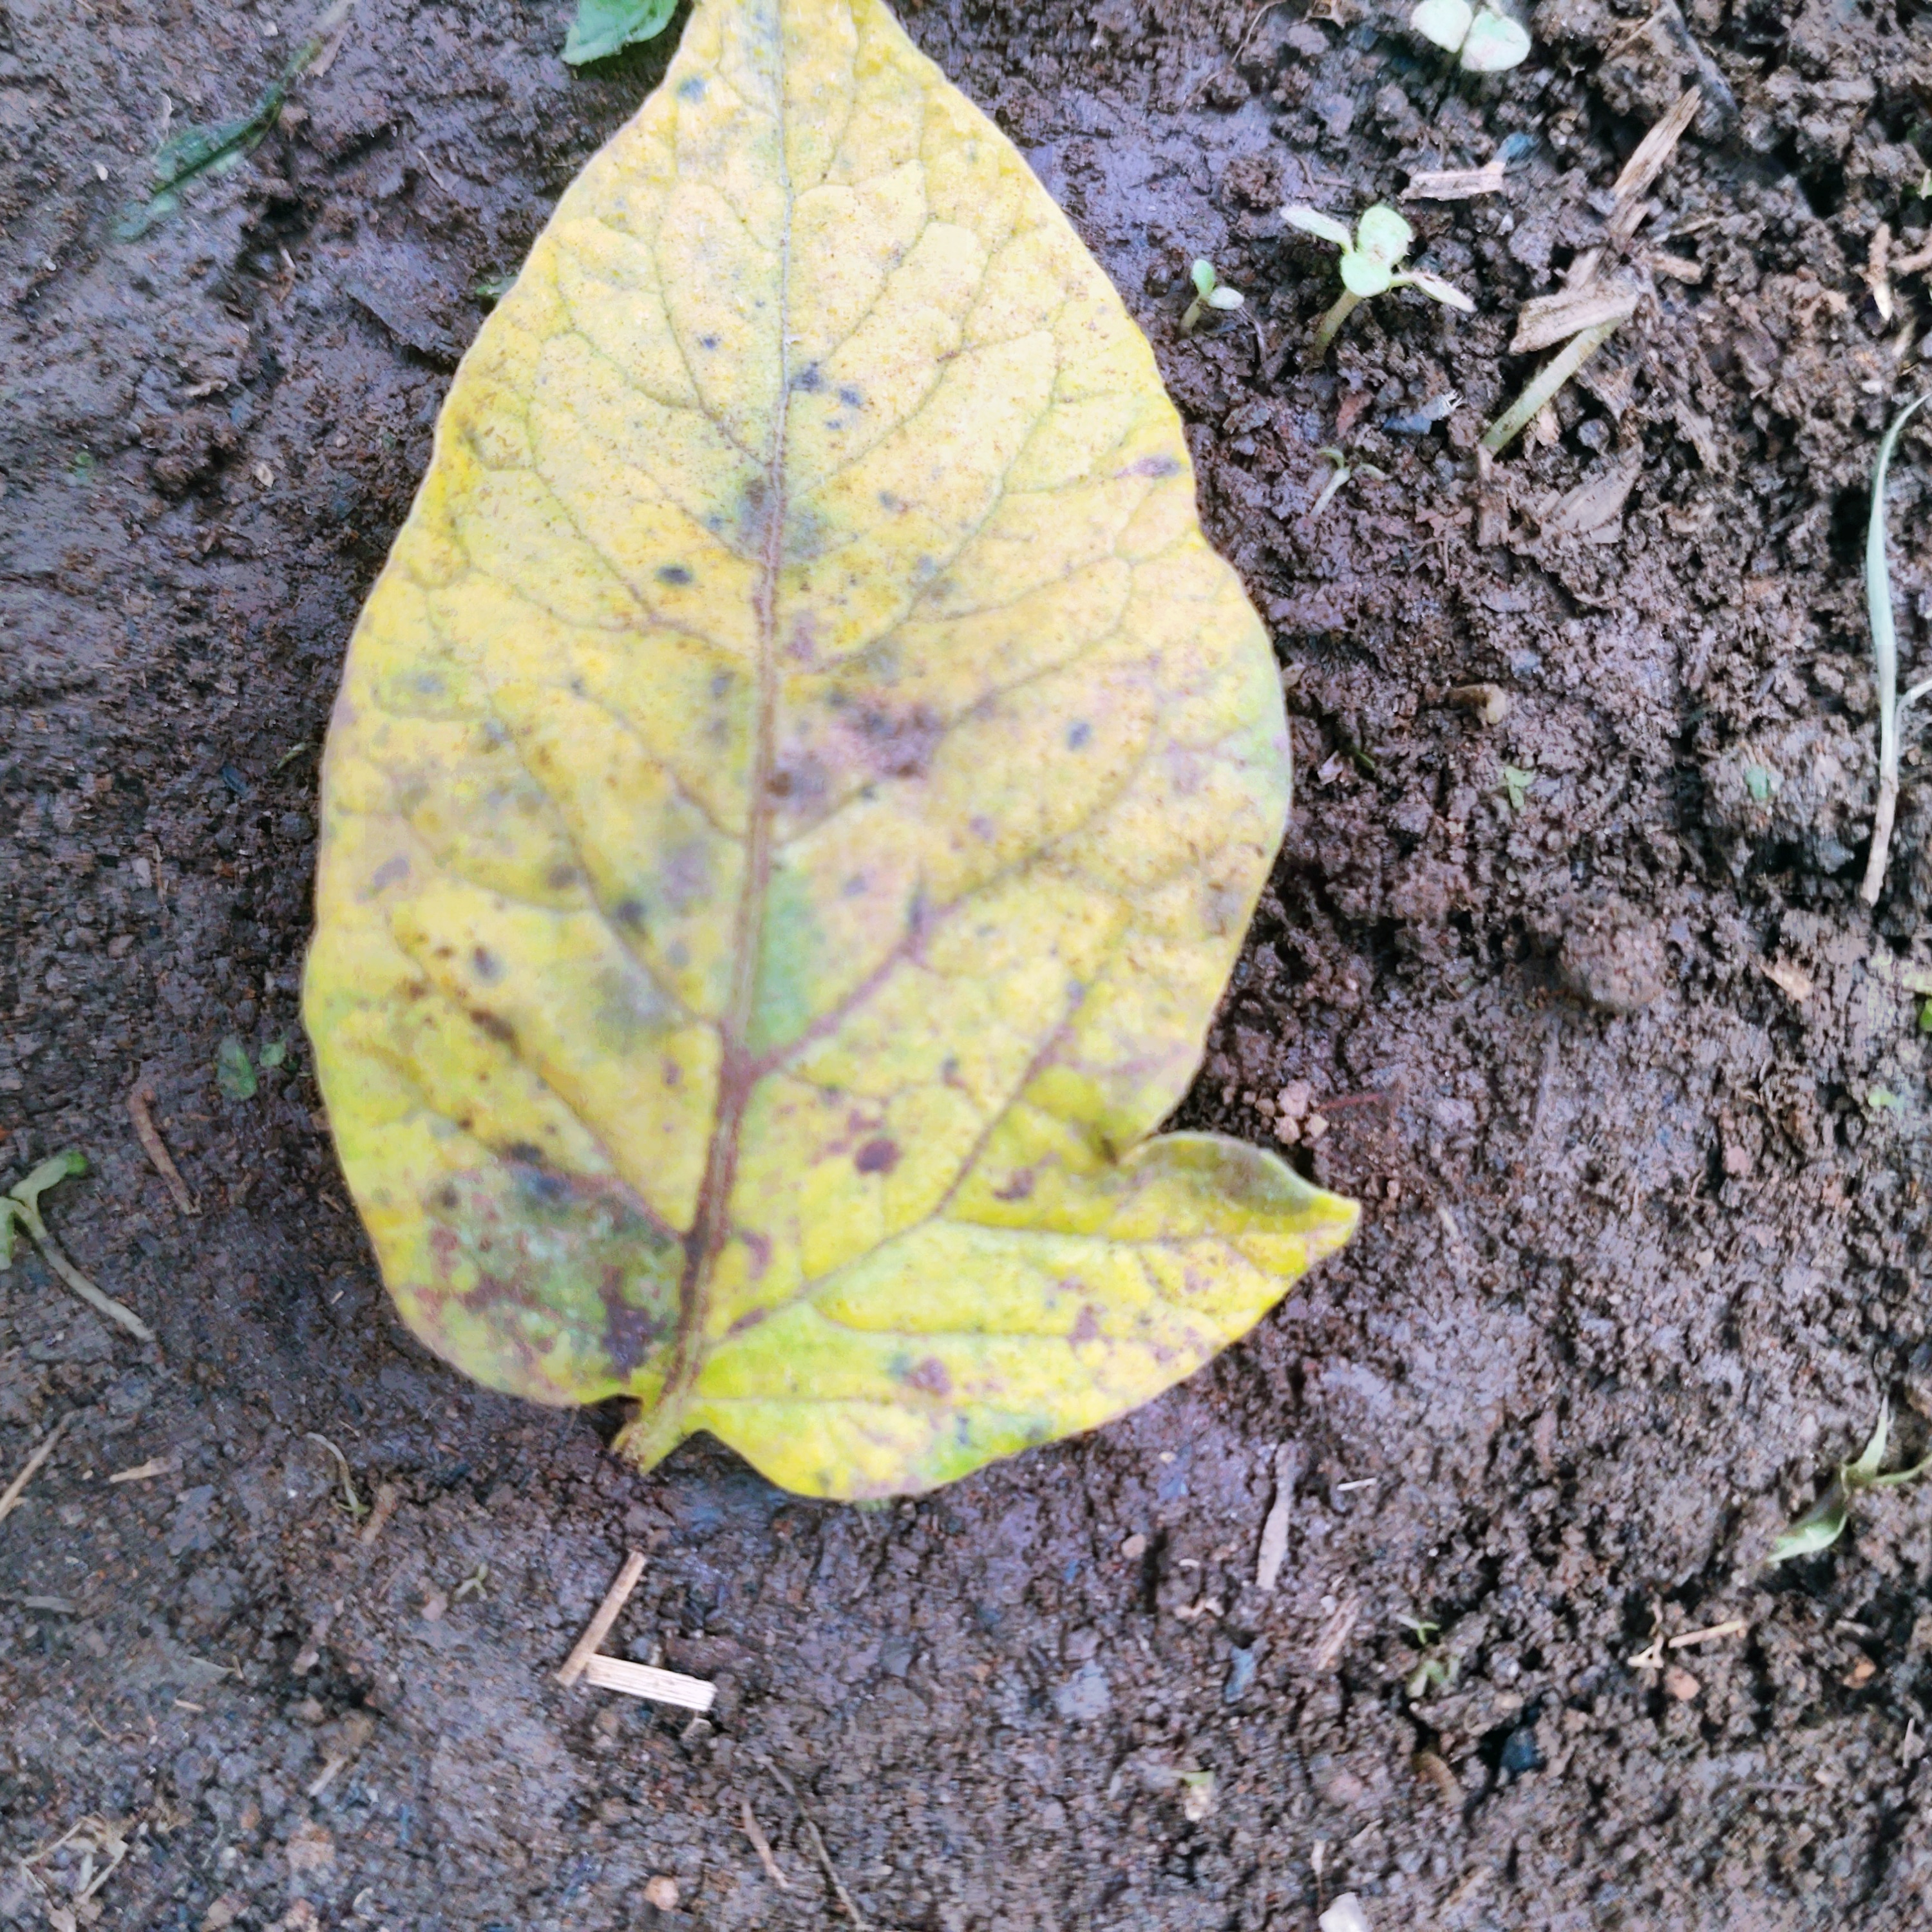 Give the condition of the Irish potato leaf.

late blight
